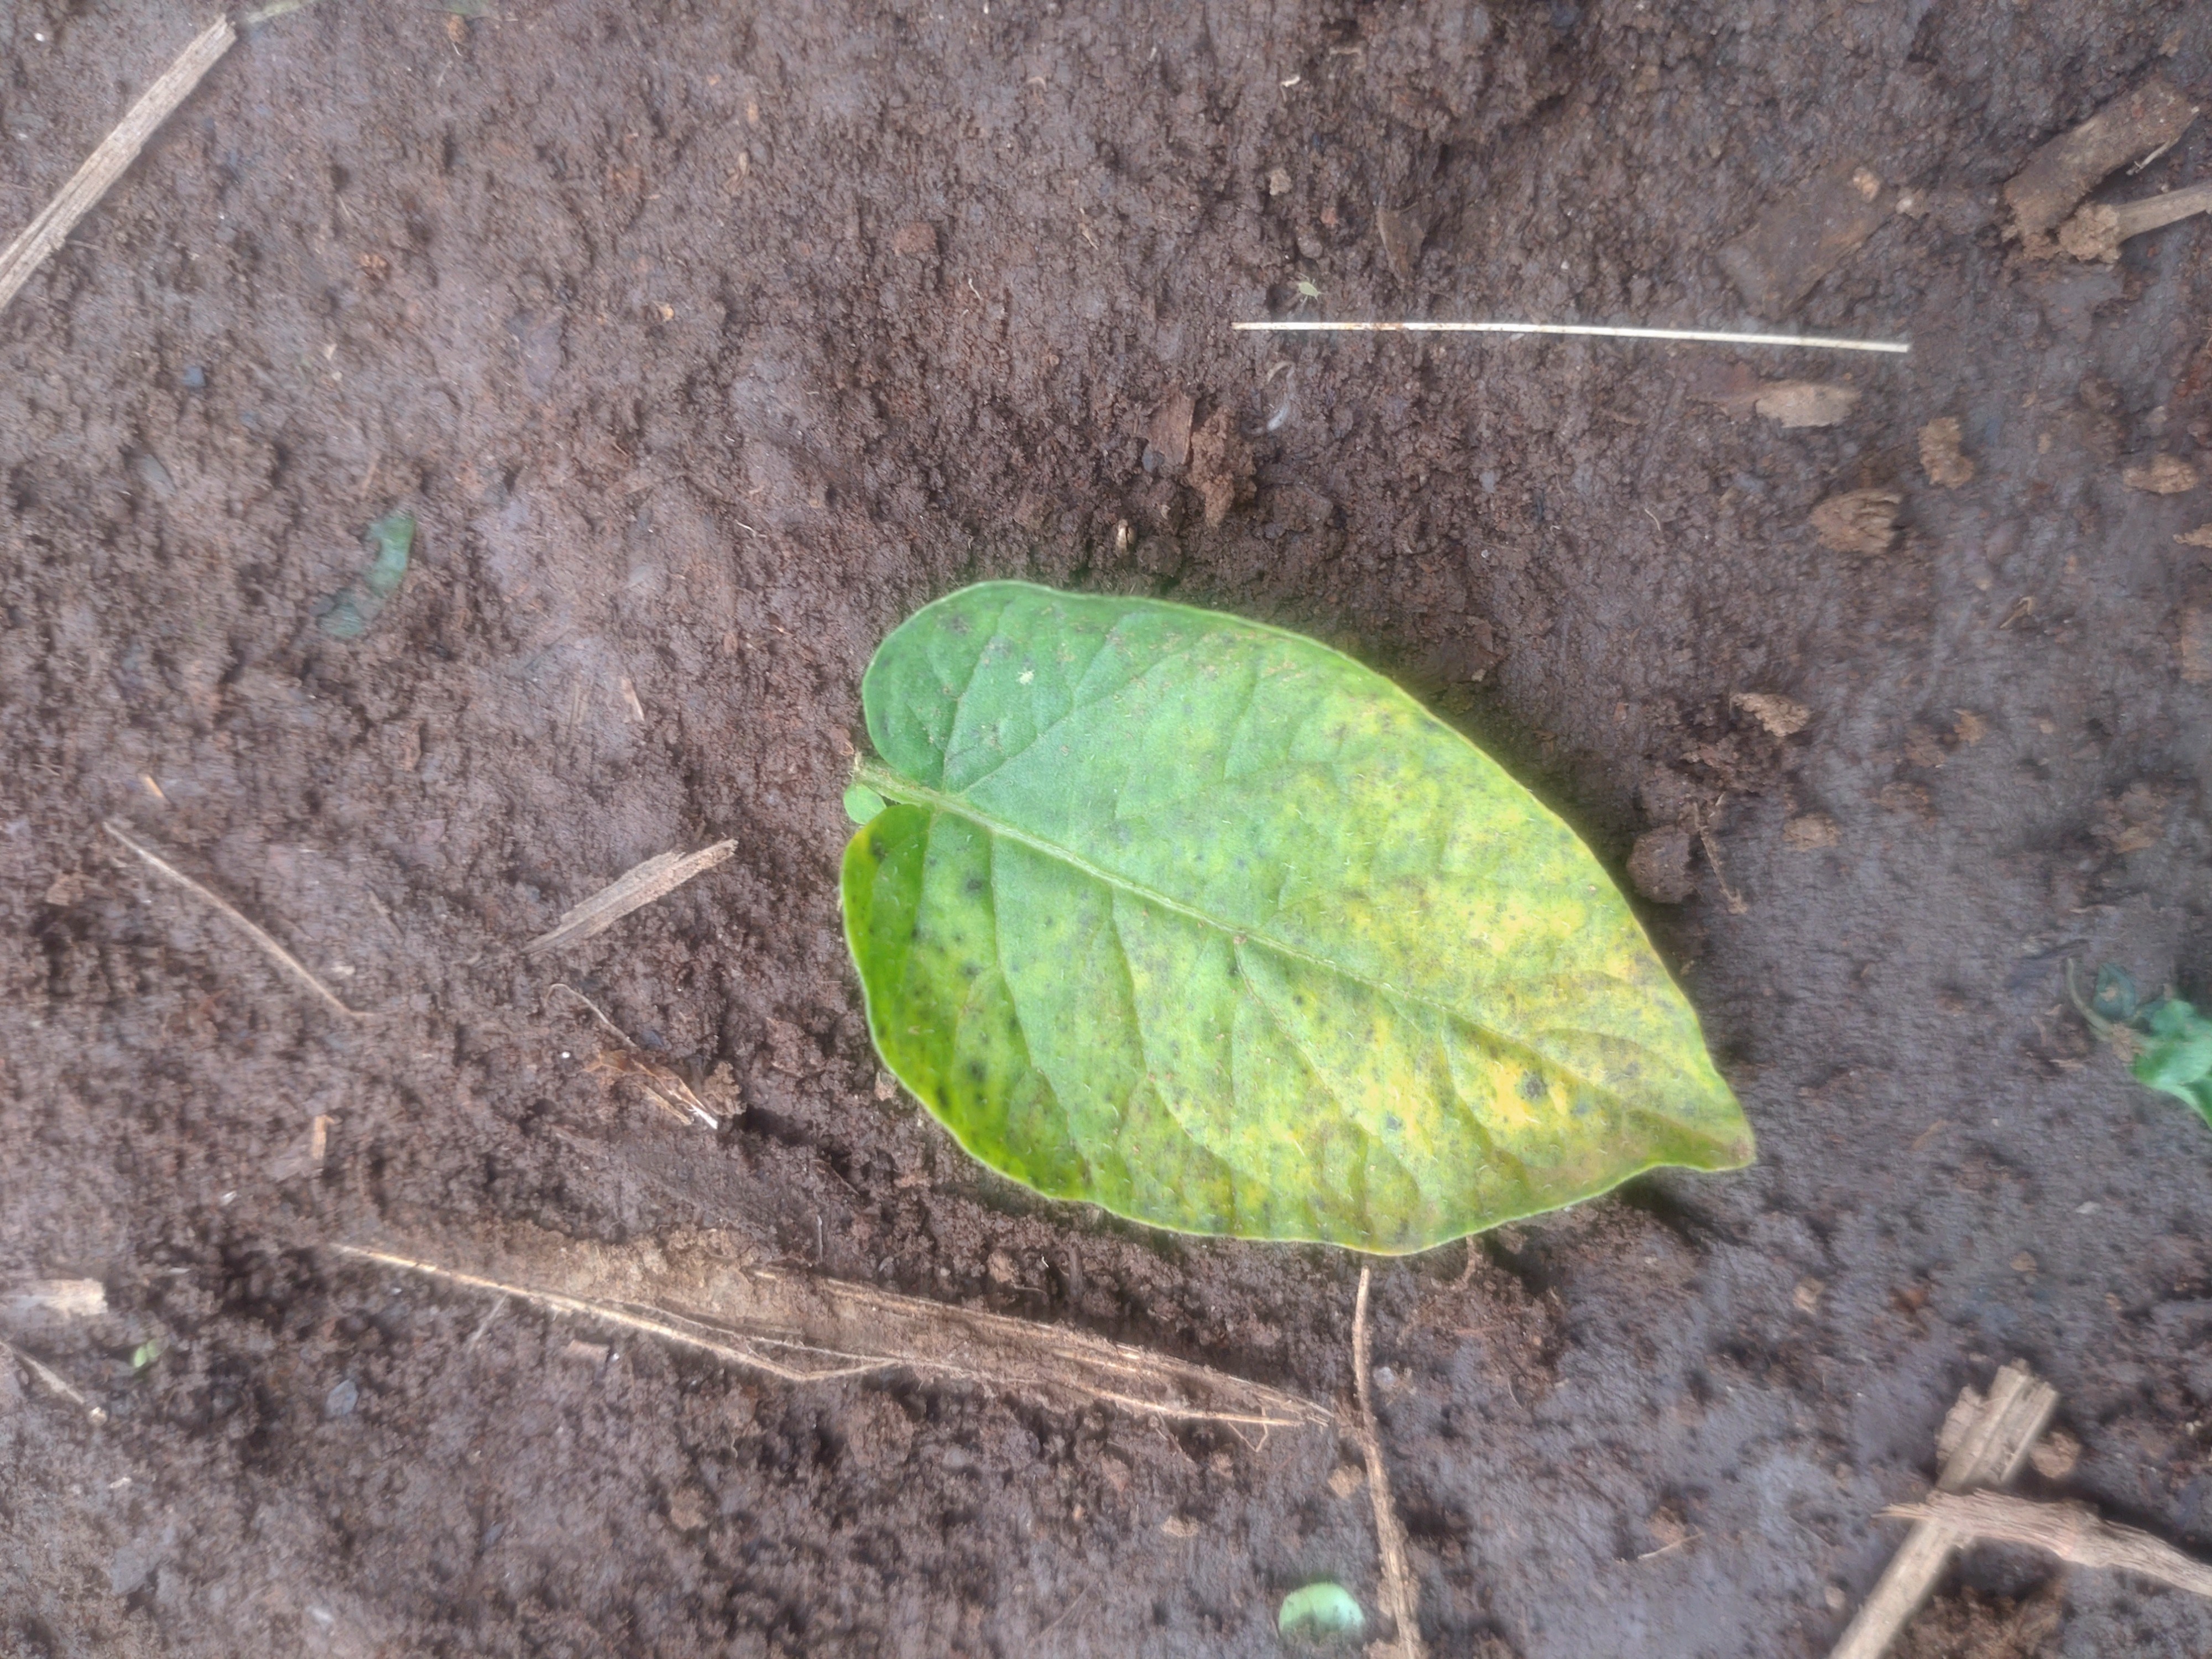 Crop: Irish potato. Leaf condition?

late blight
